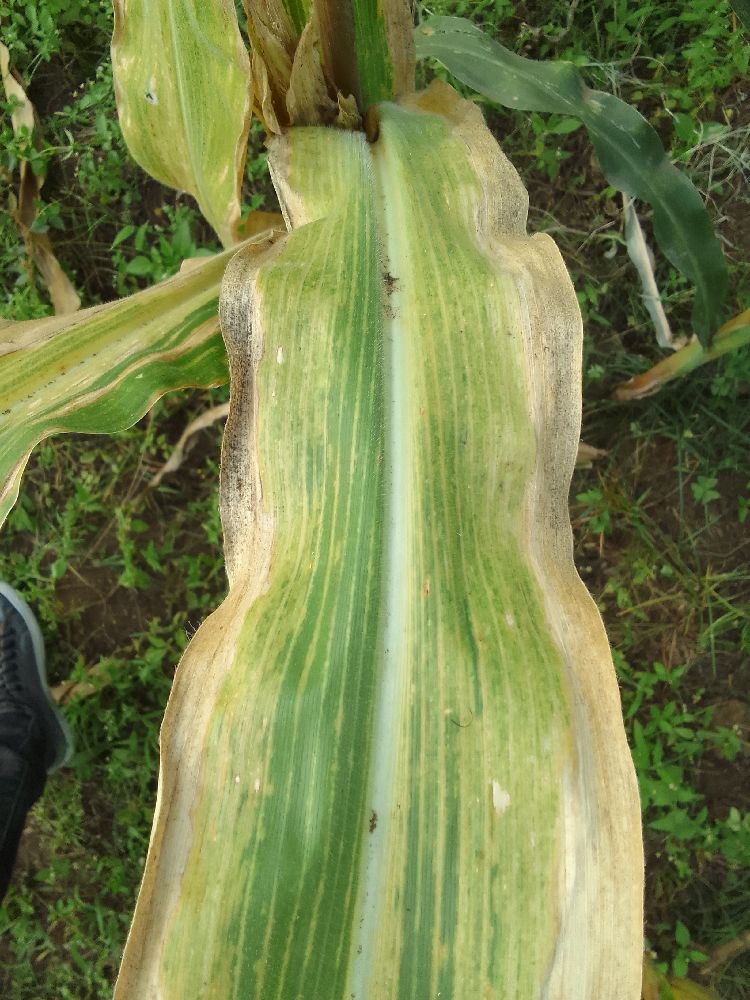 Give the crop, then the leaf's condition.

maize, maize lethal necrosis
